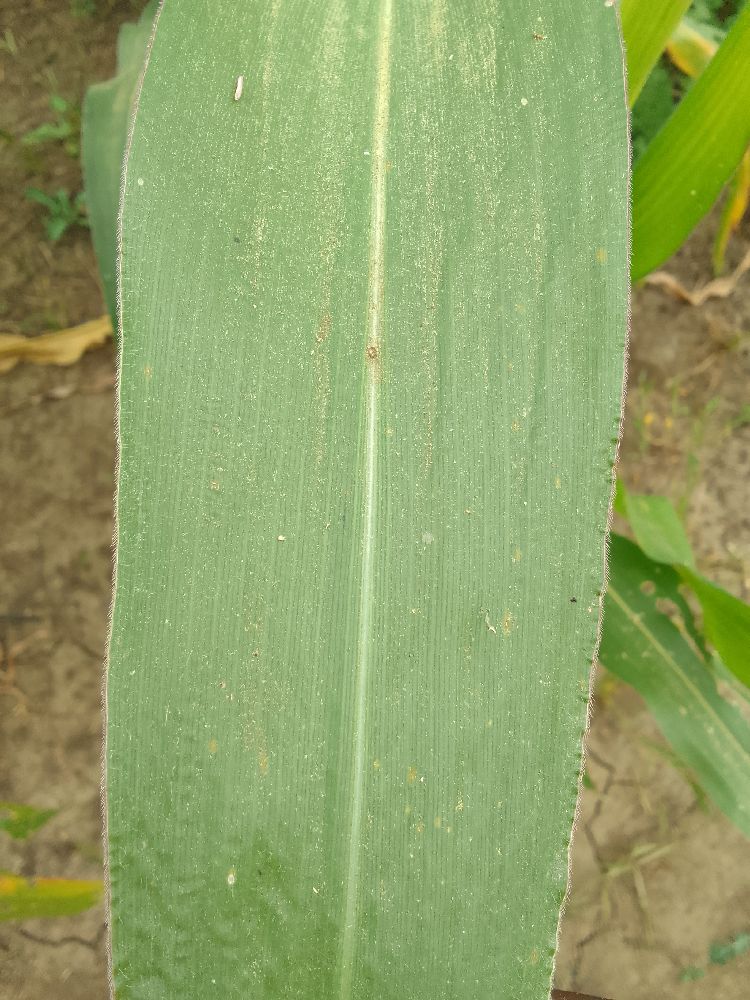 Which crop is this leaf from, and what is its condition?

maize, healthy
